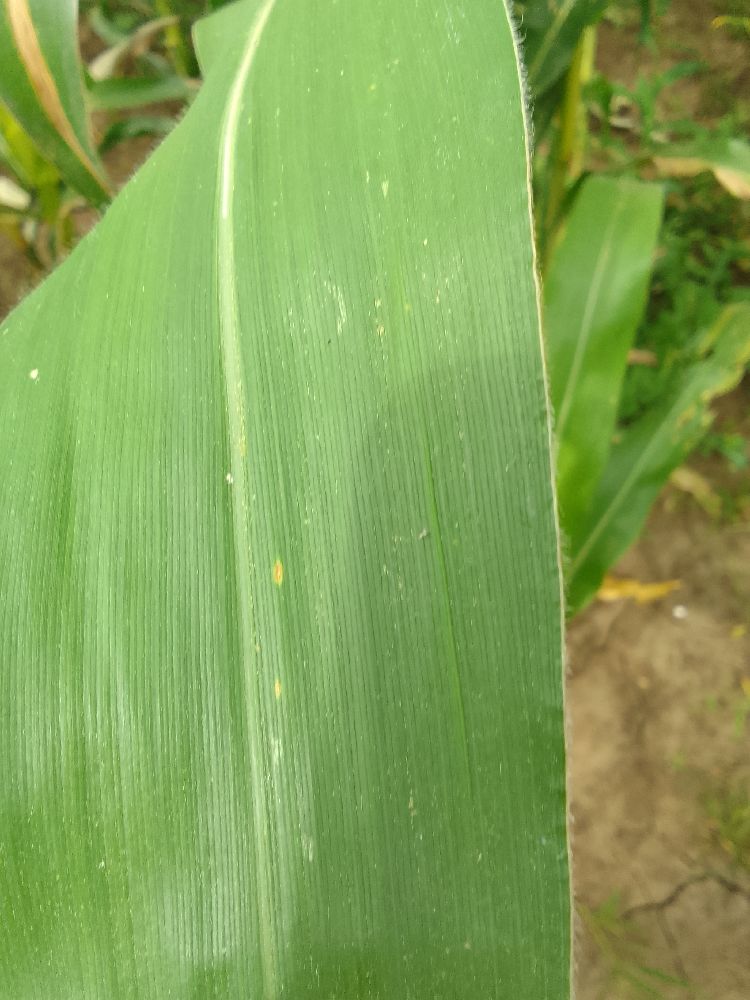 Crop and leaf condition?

maize, healthy
